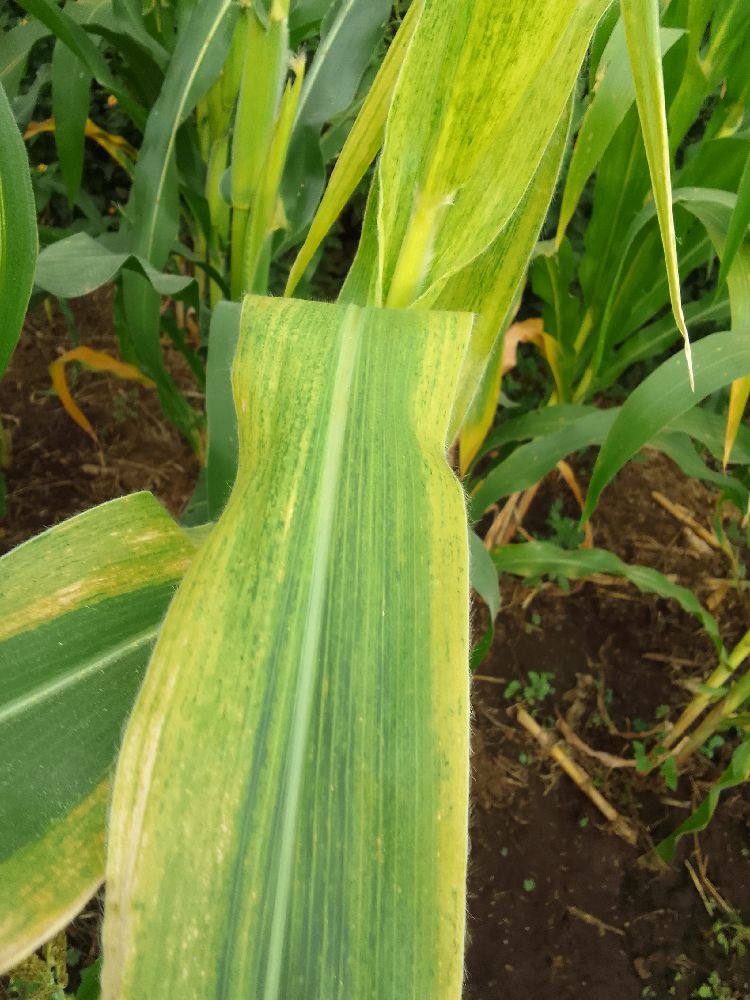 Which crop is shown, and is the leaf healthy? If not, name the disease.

maize, maize lethal necrosis
